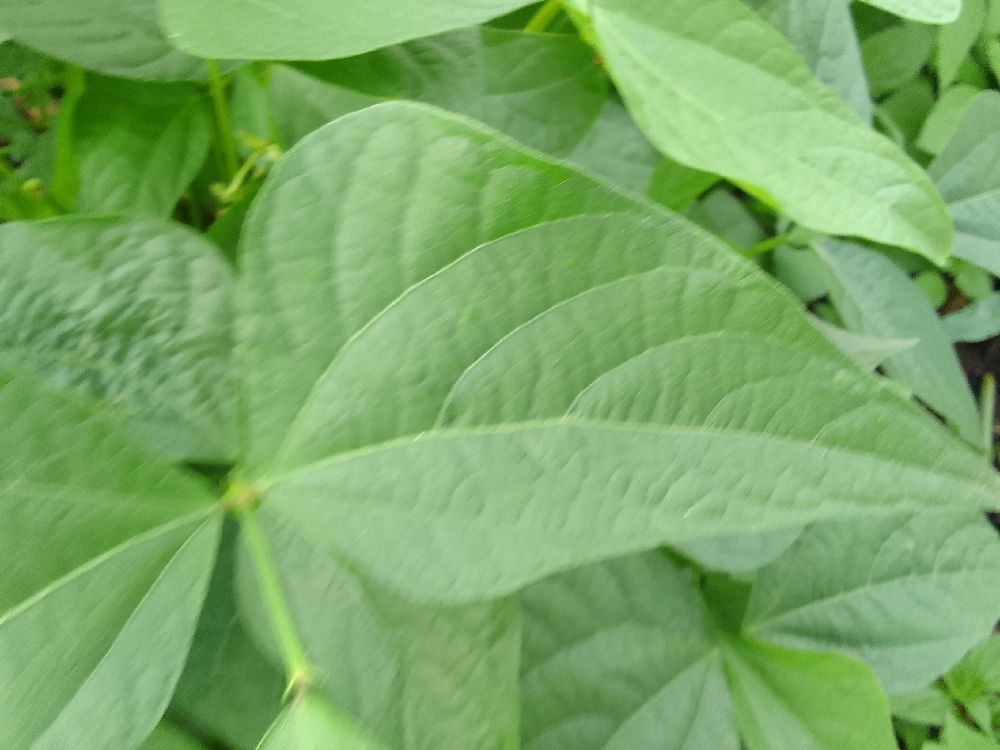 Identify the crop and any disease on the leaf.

maize, healthy
